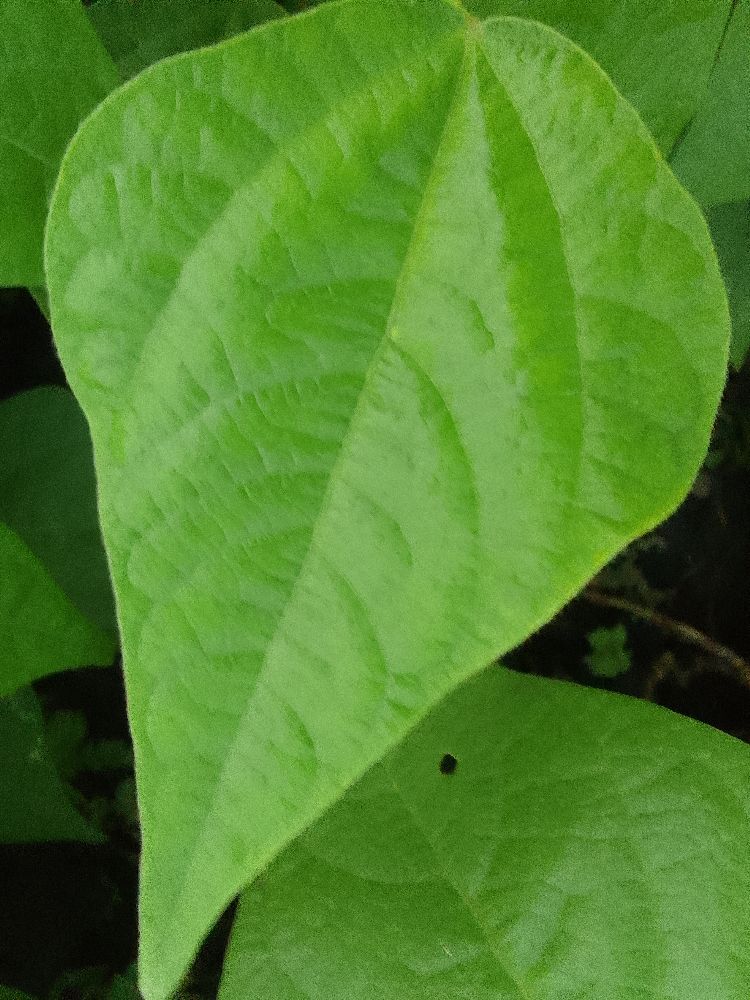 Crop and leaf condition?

common bean, healthy
